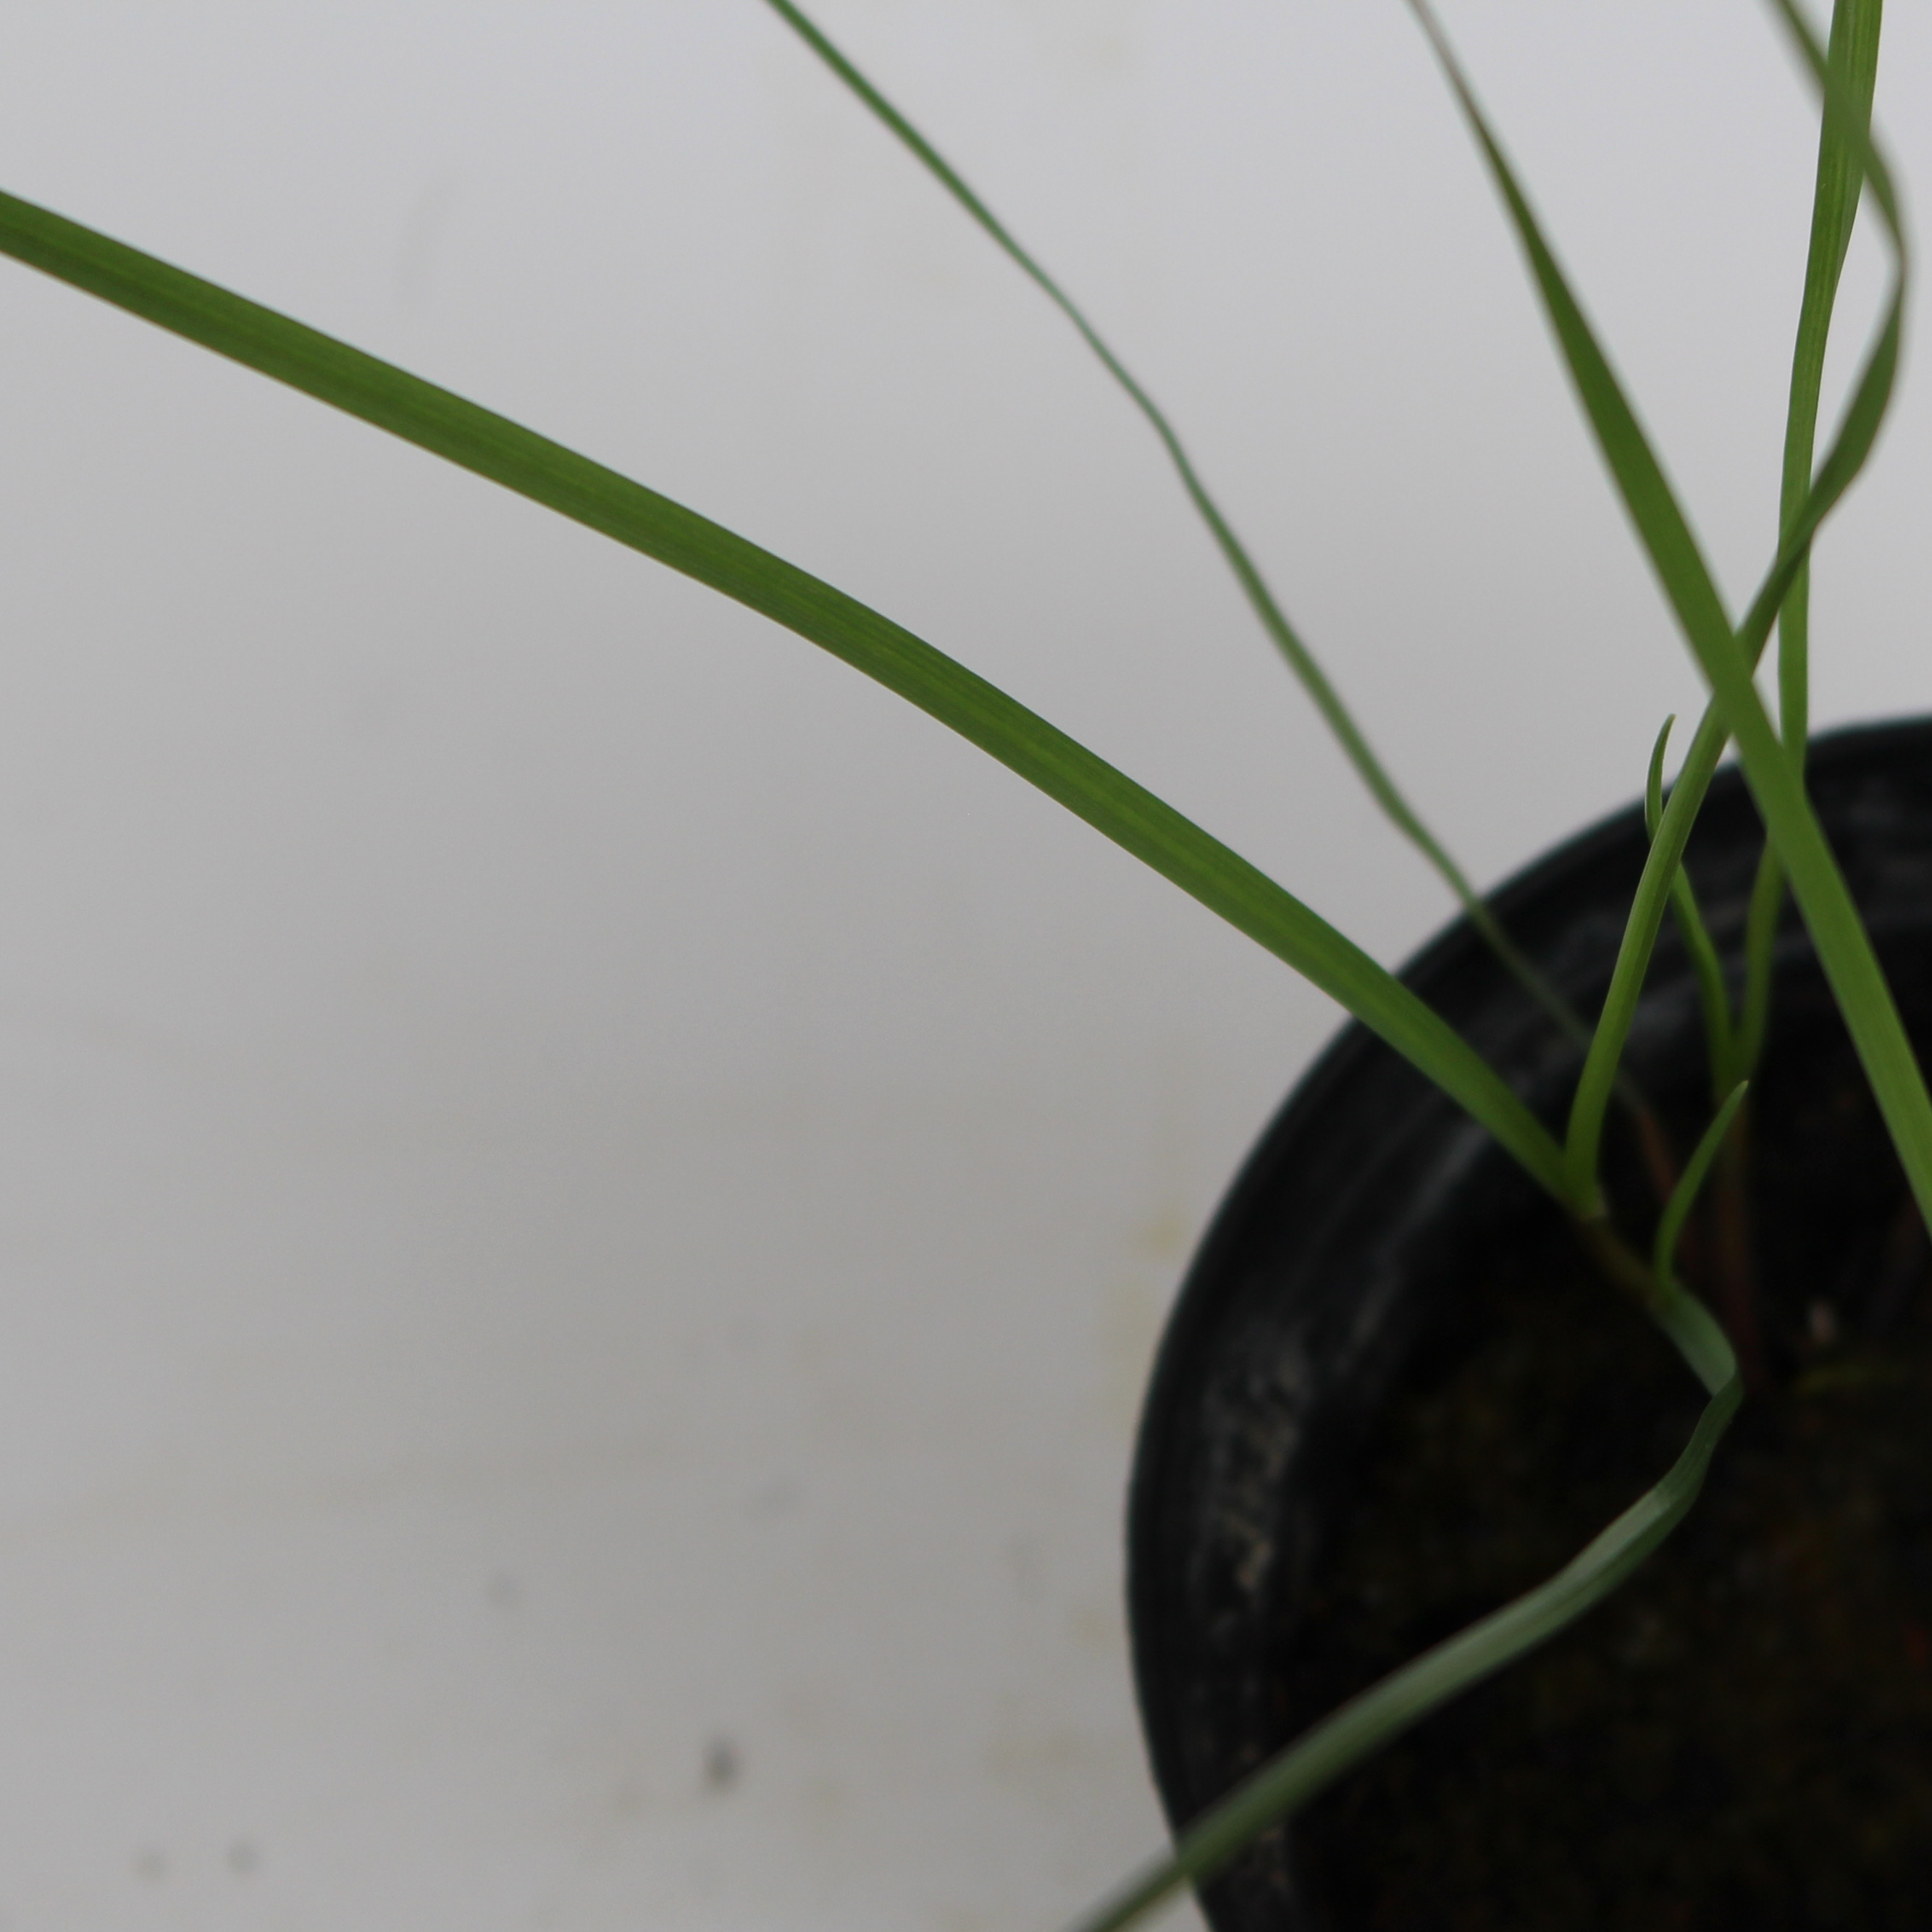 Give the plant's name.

Lolium multiflorum
